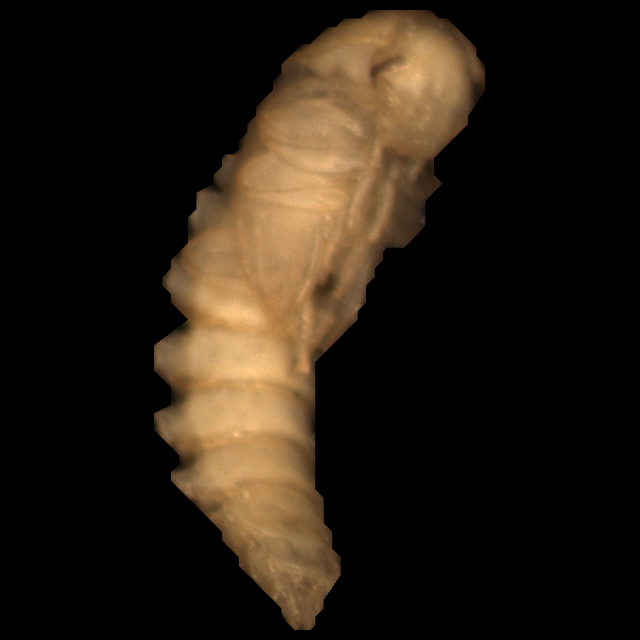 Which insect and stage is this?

mealworm pupa
